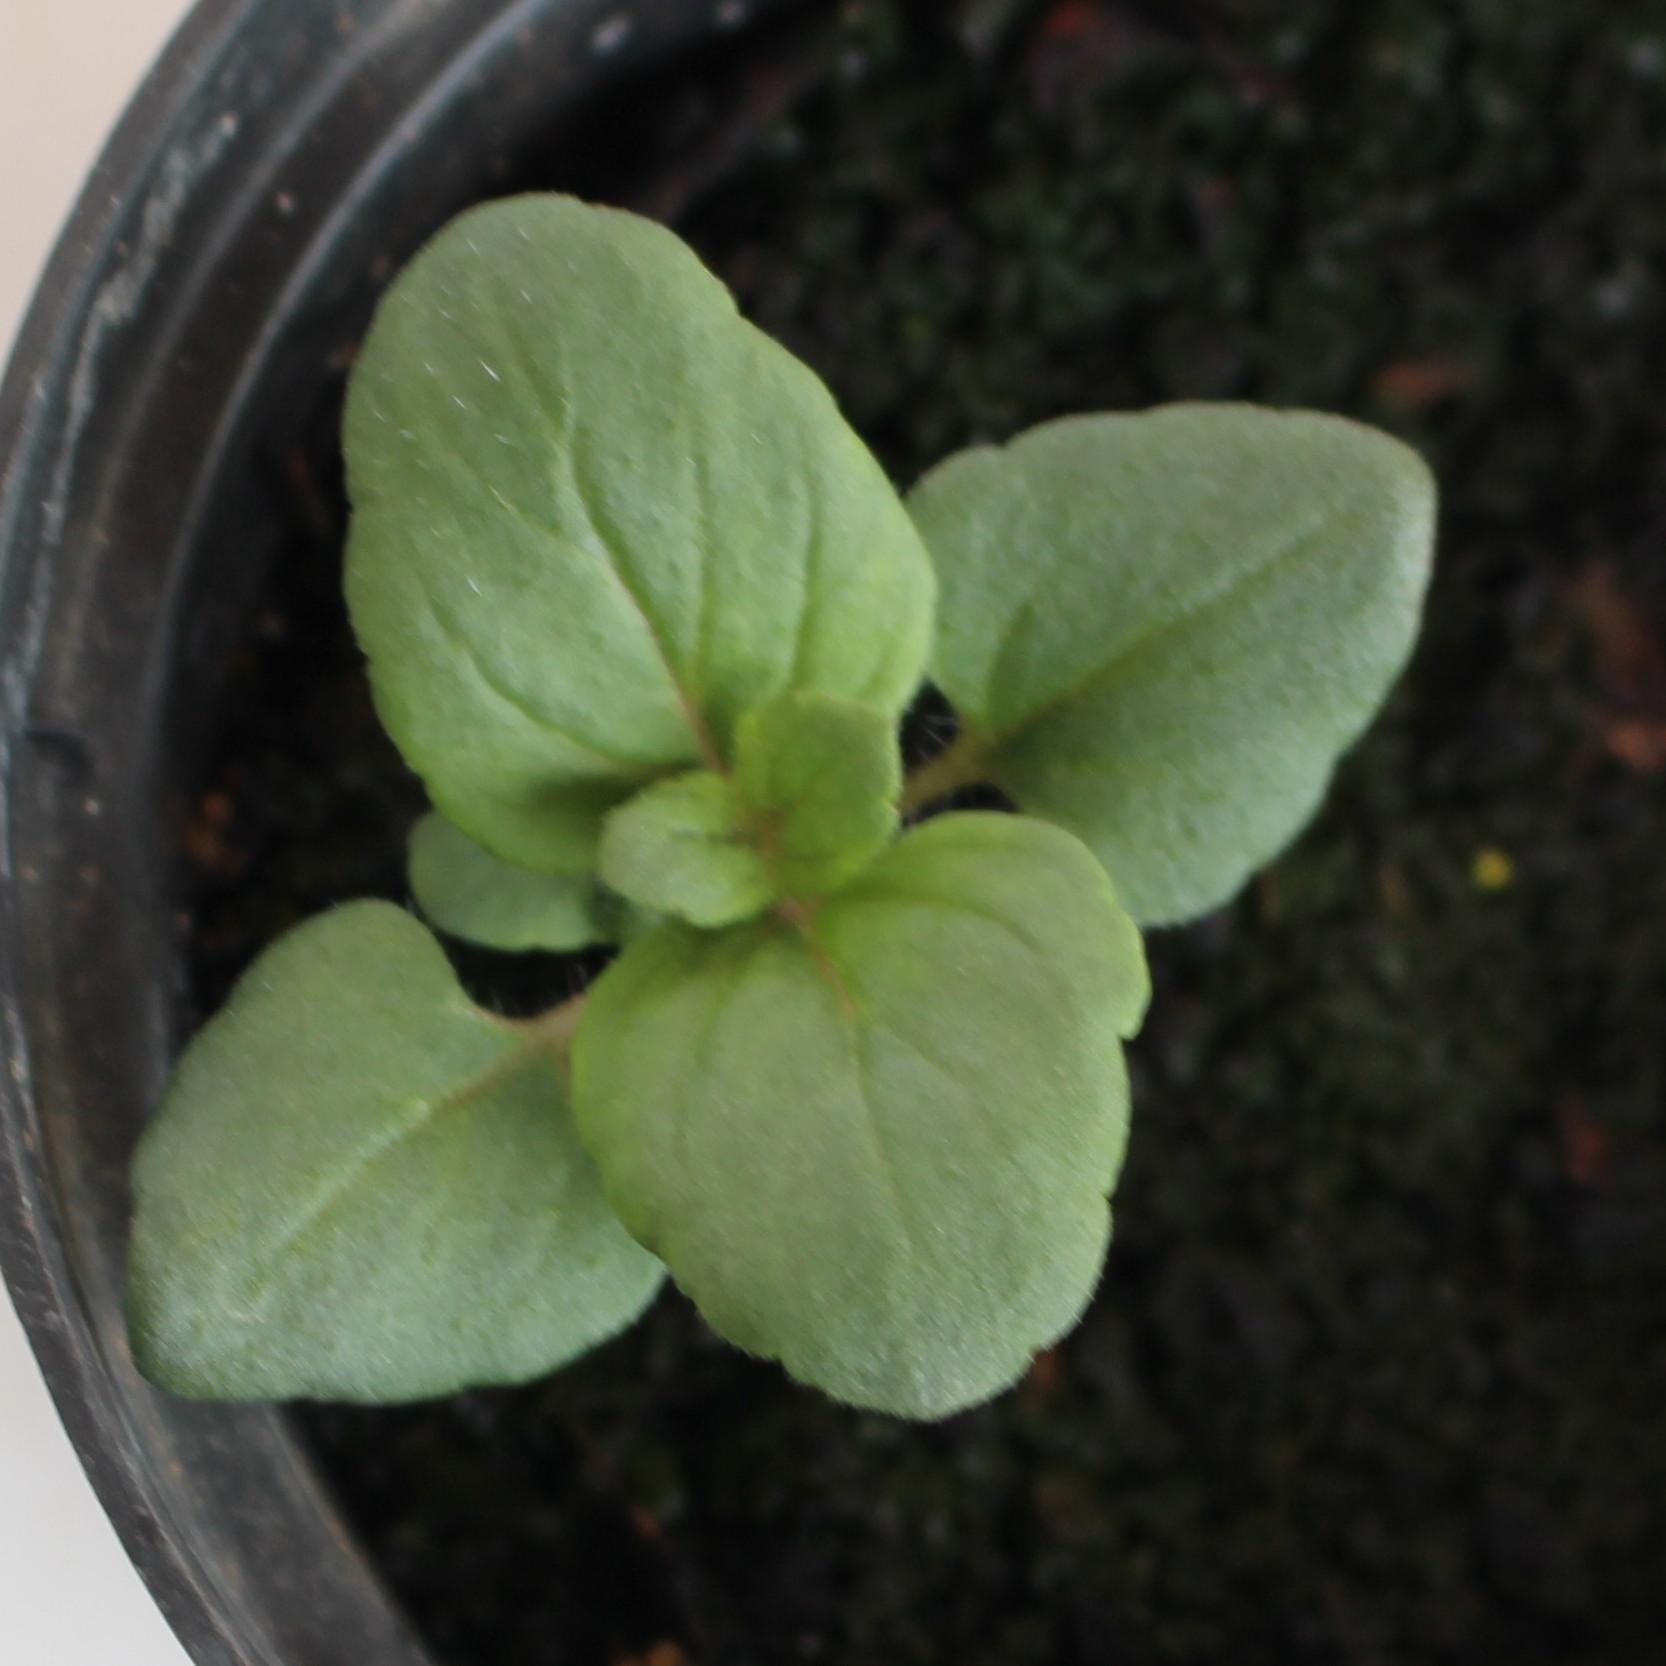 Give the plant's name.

Veronica persica
